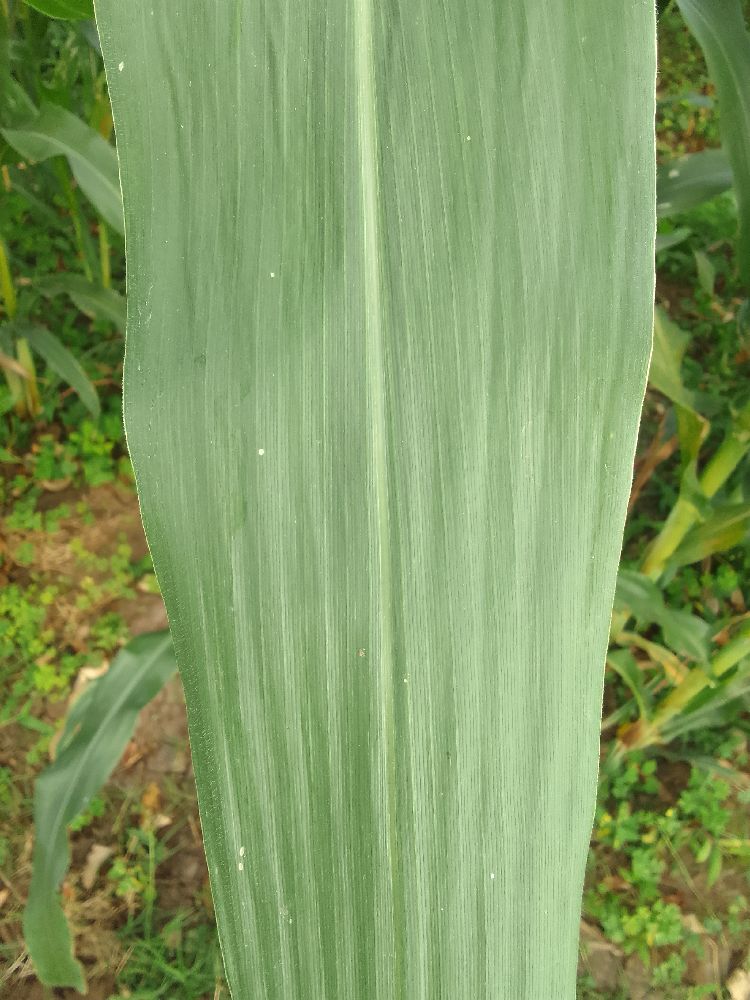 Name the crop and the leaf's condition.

maize, healthy
